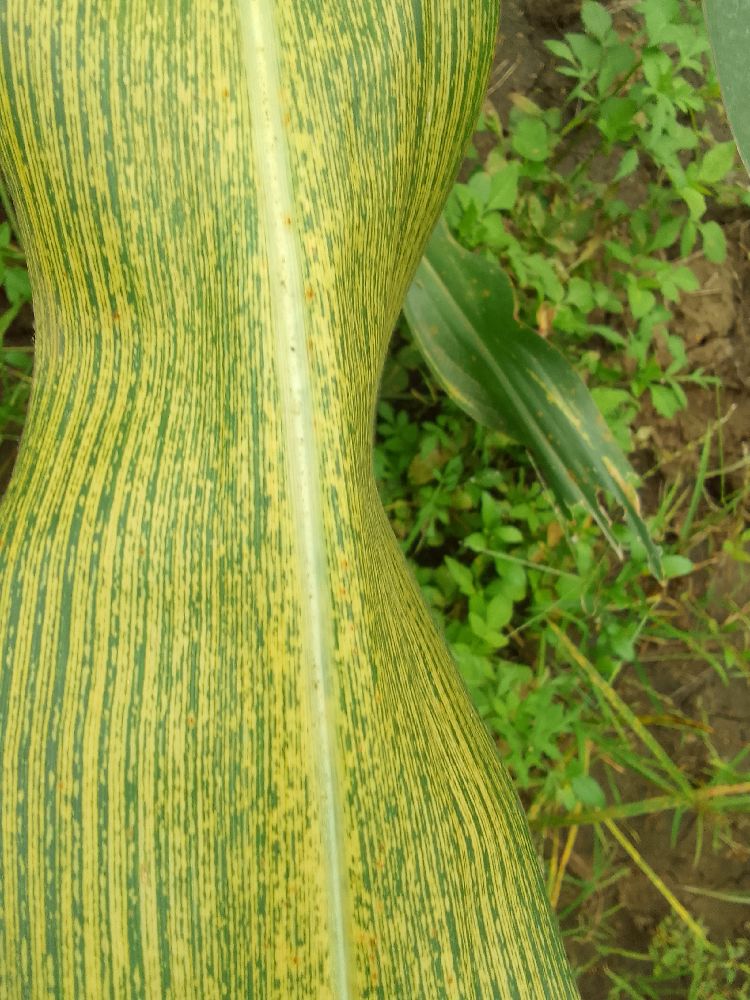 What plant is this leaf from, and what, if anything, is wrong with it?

maize, maize streak virus
